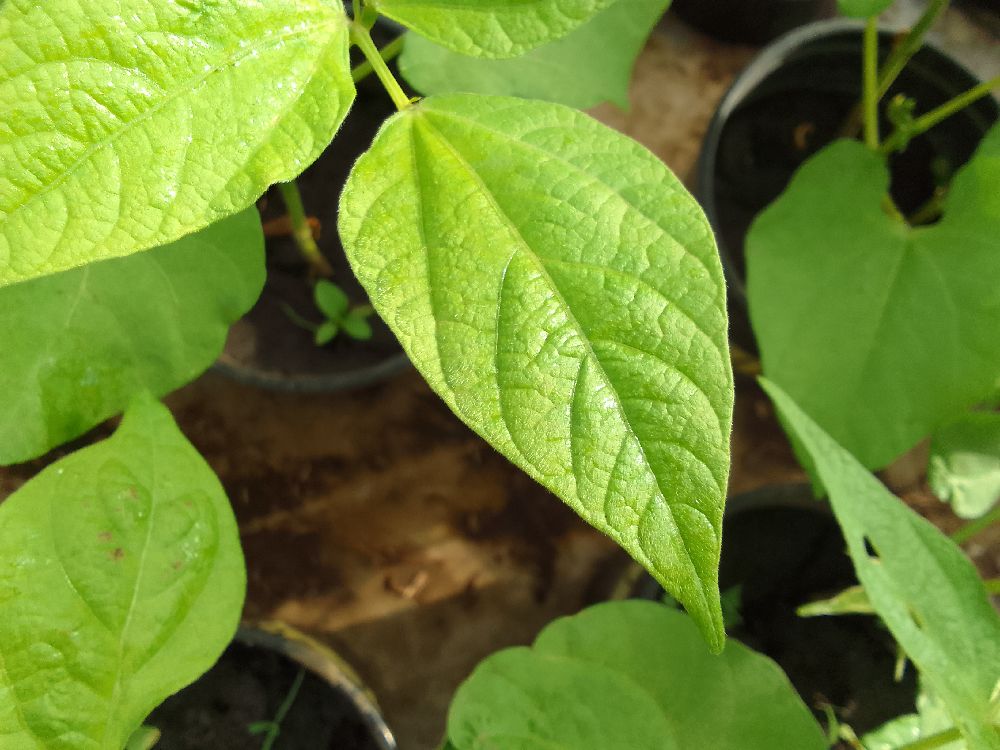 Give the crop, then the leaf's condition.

common bean, healthy
